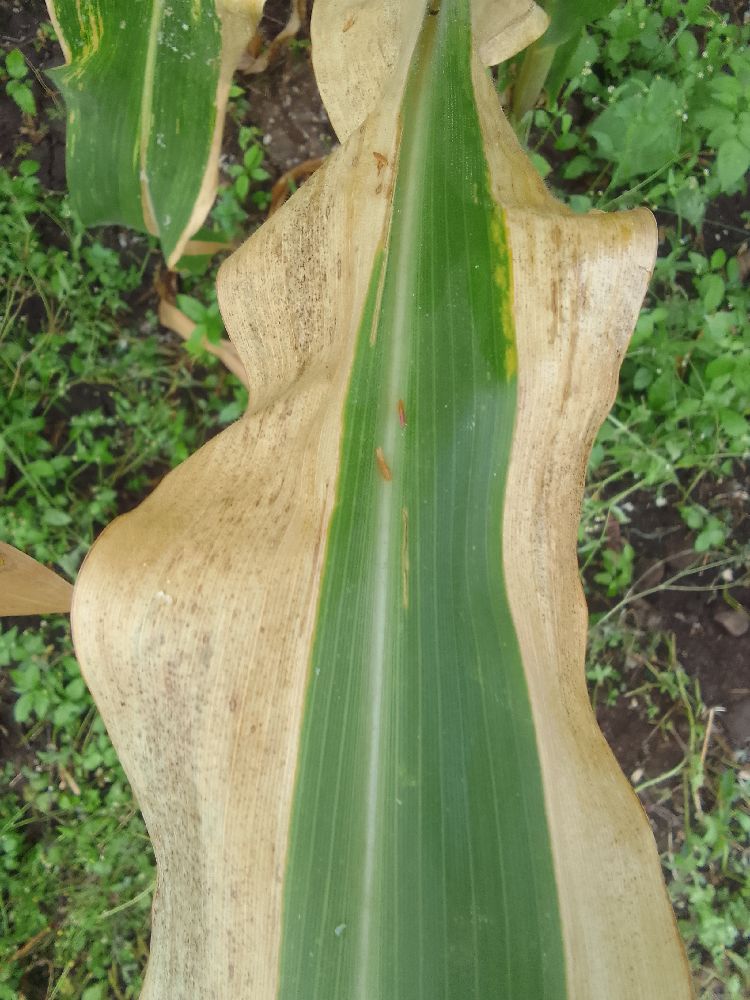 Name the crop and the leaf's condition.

maize, maize lethal necrosis
